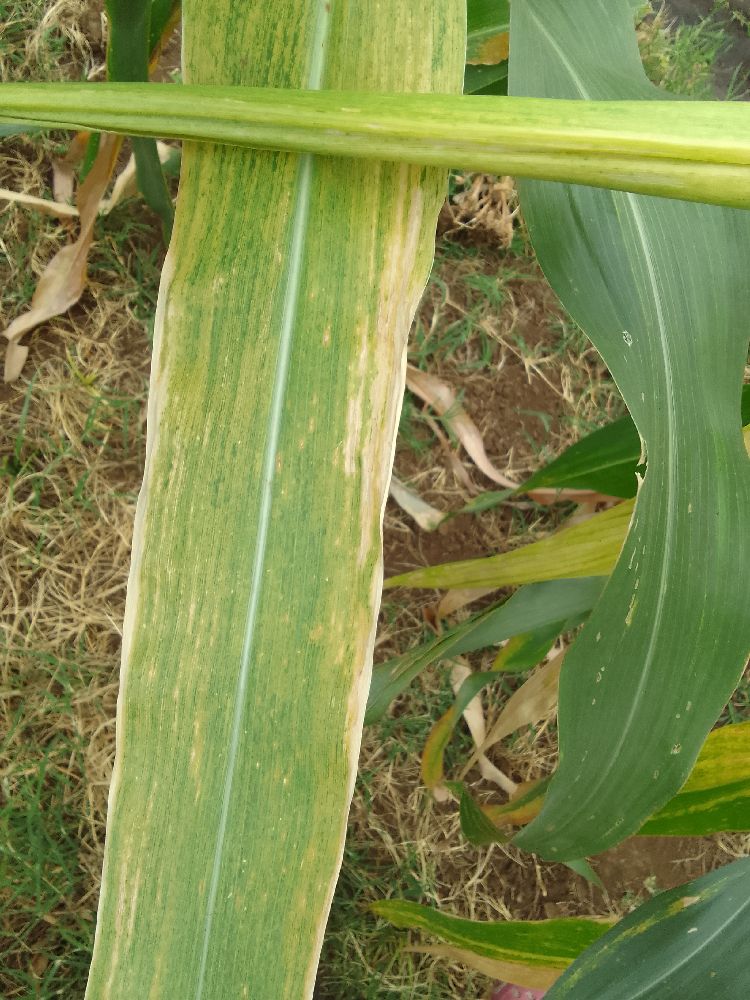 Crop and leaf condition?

maize, maize lethal necrosis
